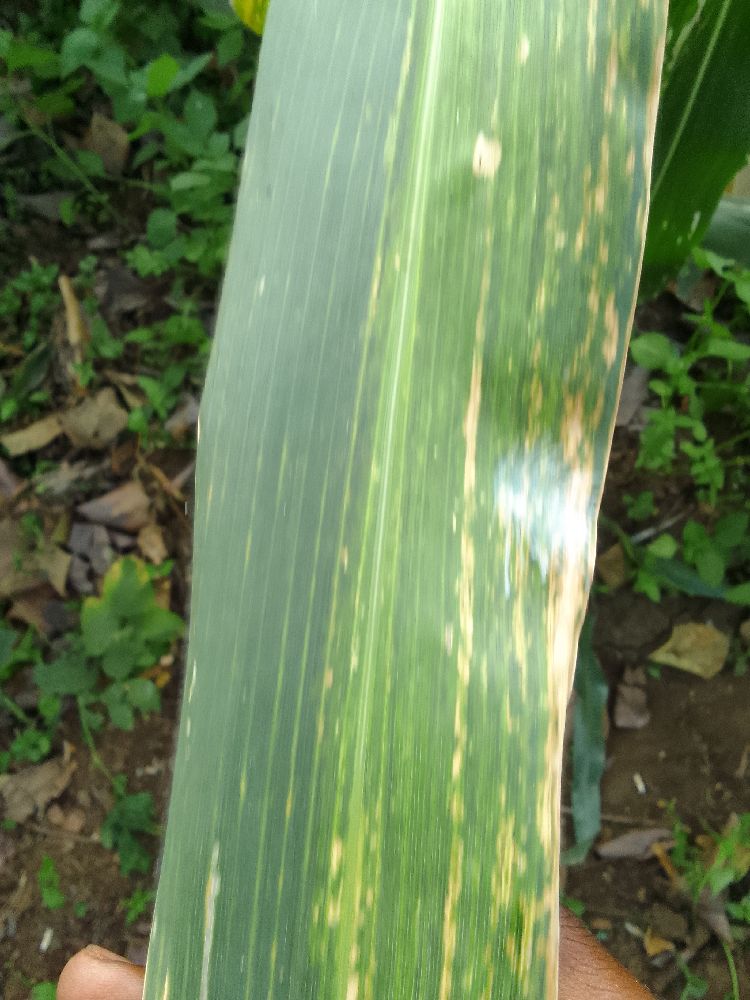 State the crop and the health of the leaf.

maize, maize lethal necrosis
